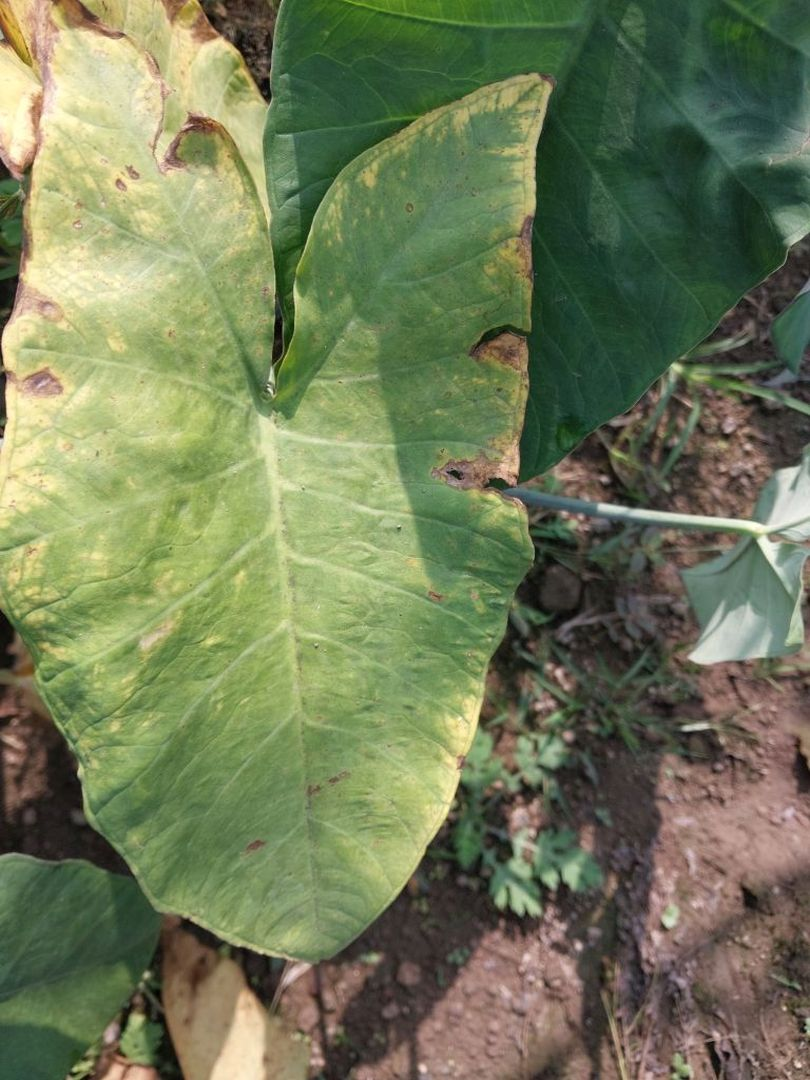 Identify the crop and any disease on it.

taro, leaf blight
